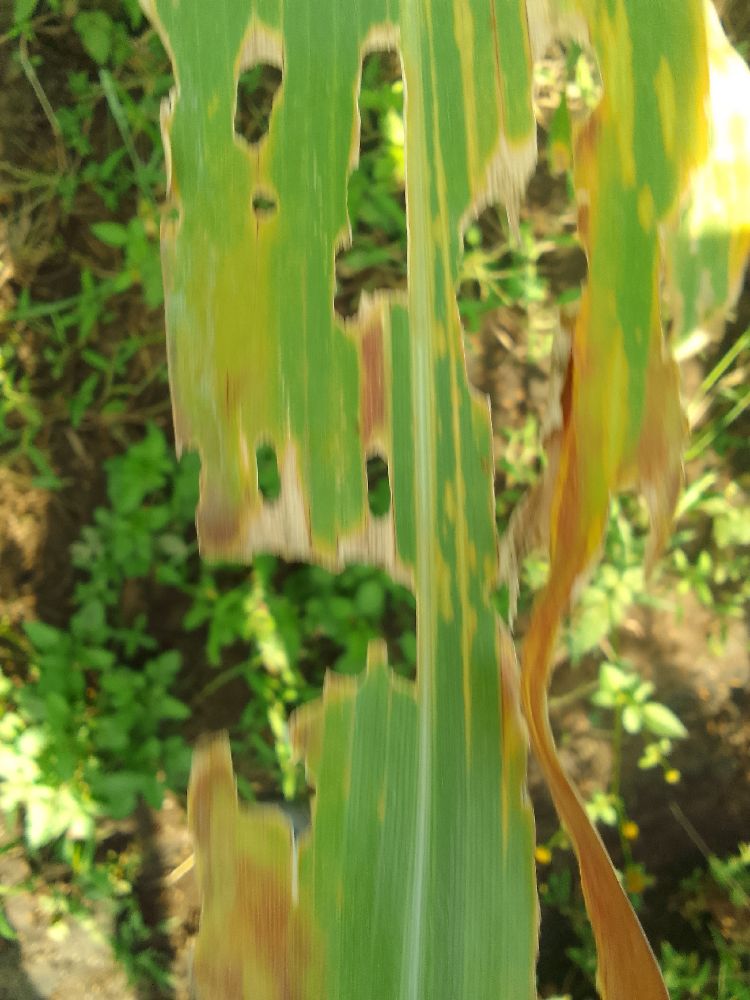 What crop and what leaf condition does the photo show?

maize, maize lethal necrosis
